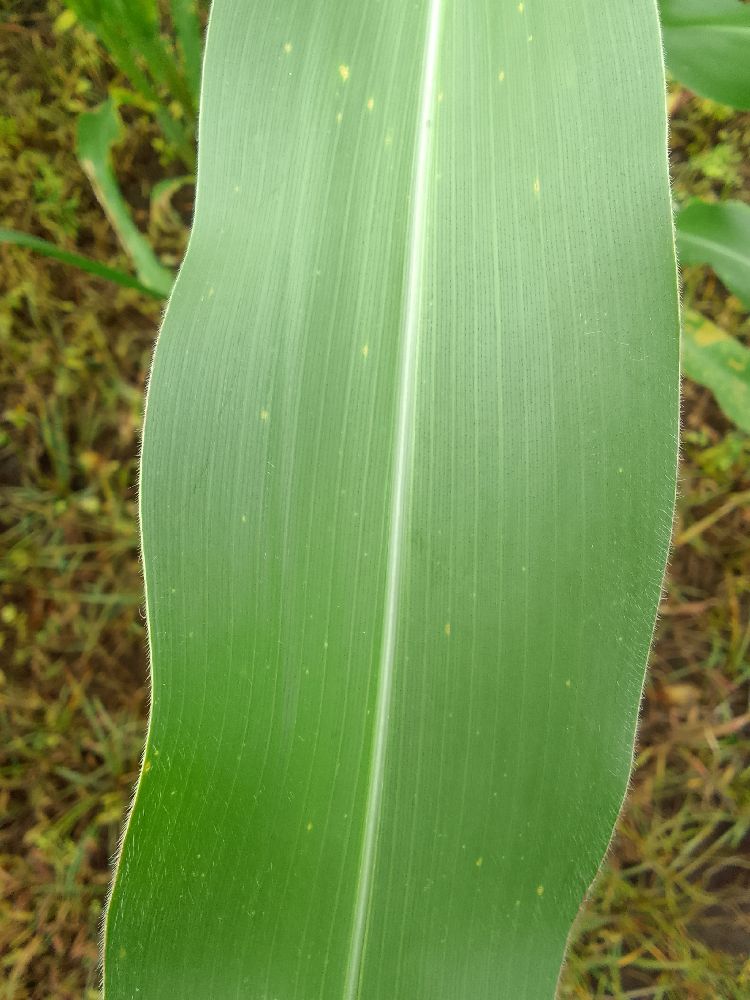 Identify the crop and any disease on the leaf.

maize, healthy
